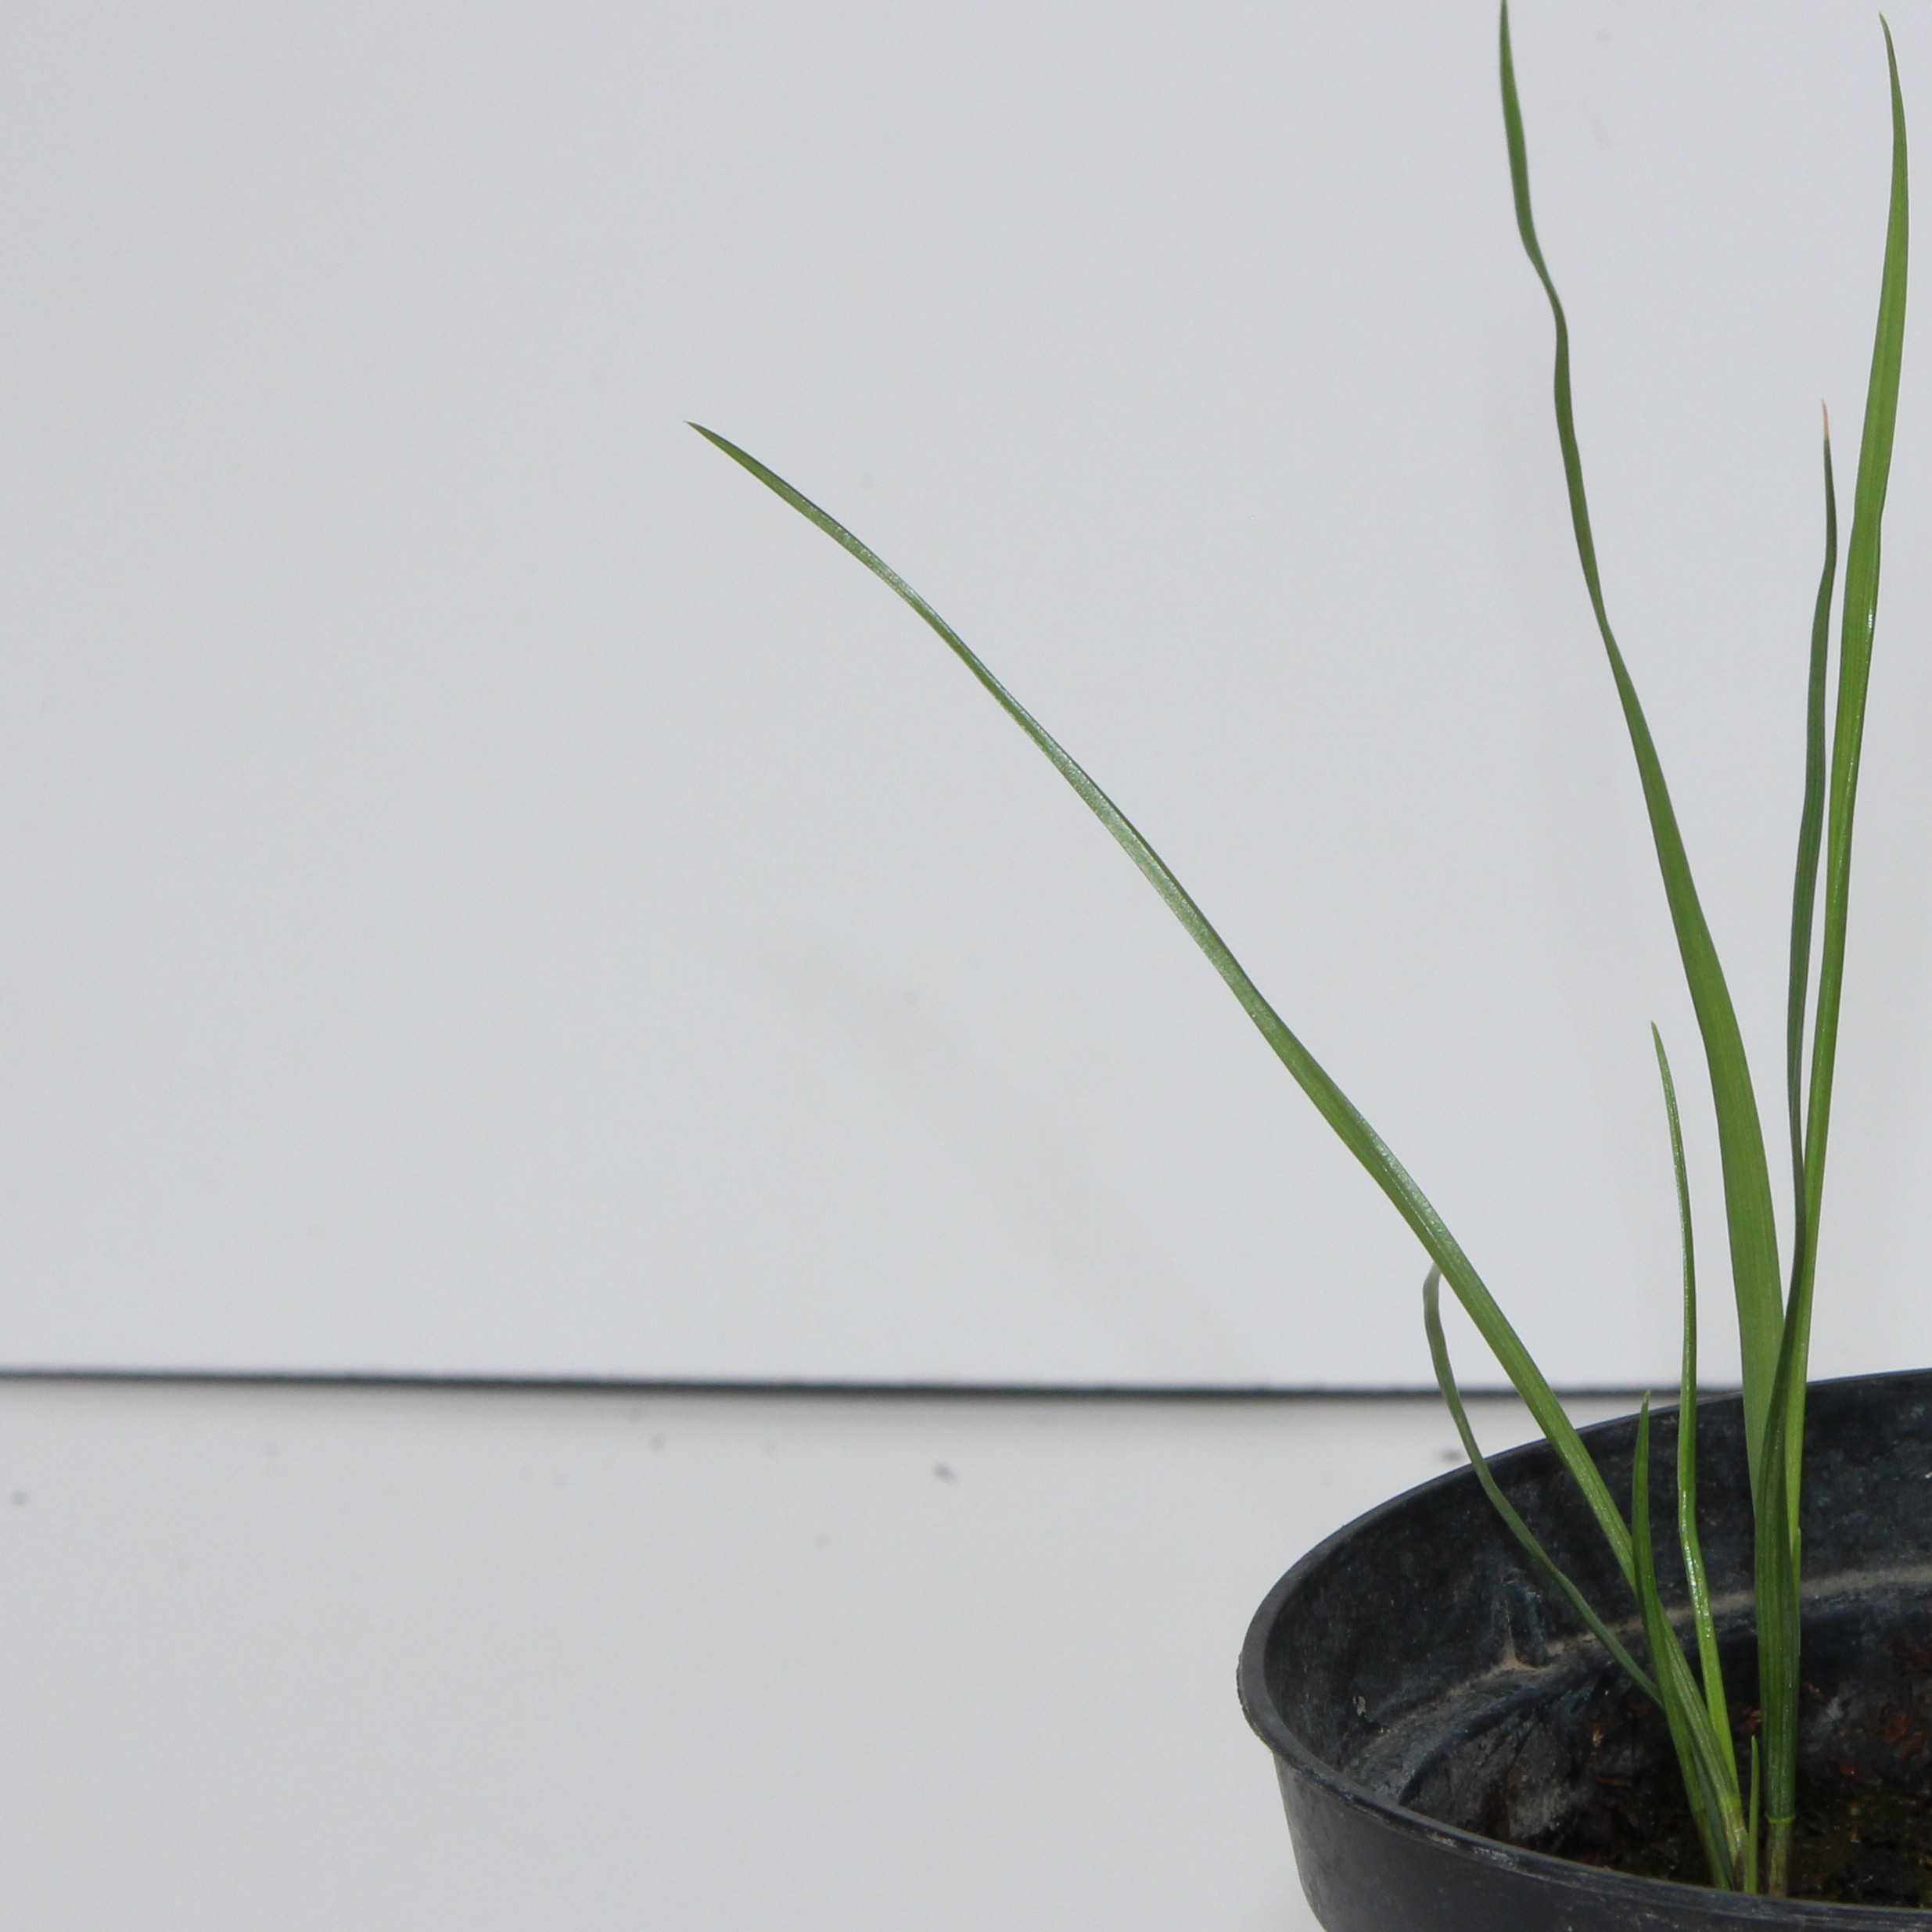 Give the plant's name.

Lolium multiflorum
